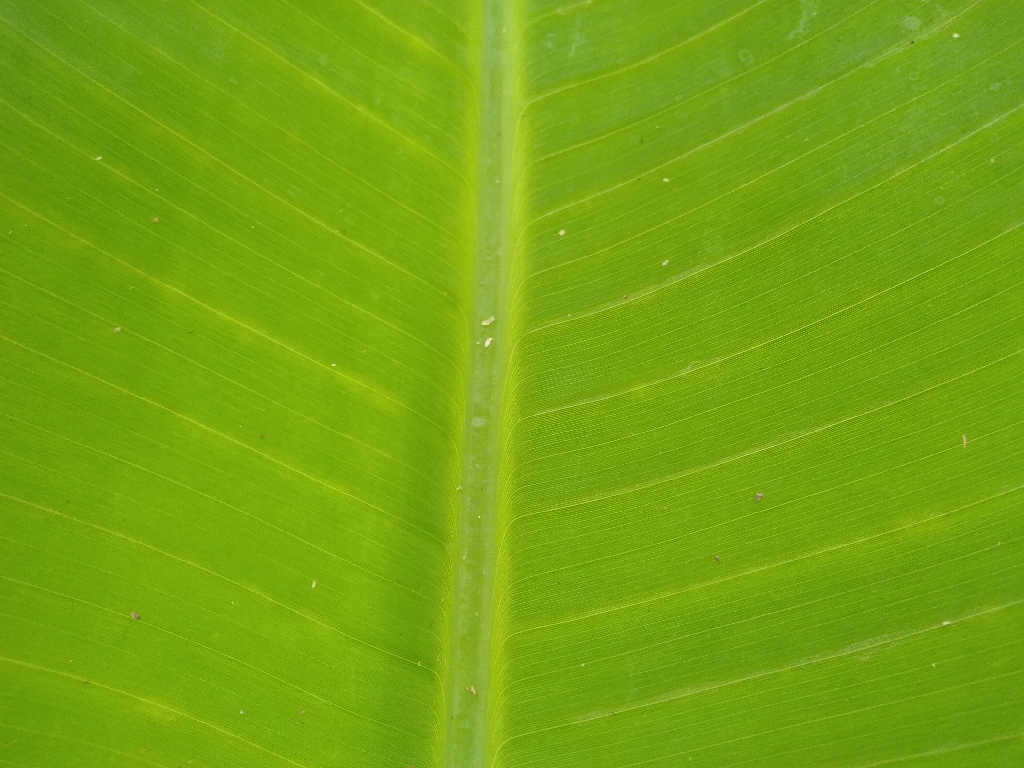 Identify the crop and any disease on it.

banana, healthy
